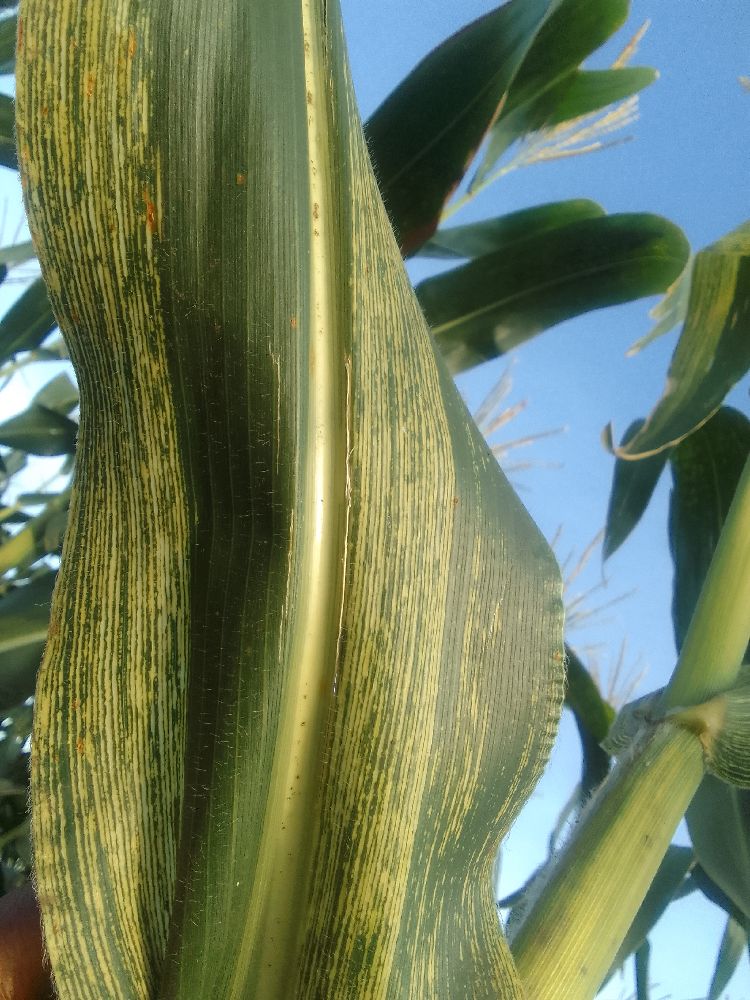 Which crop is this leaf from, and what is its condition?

maize, maize streak virus
